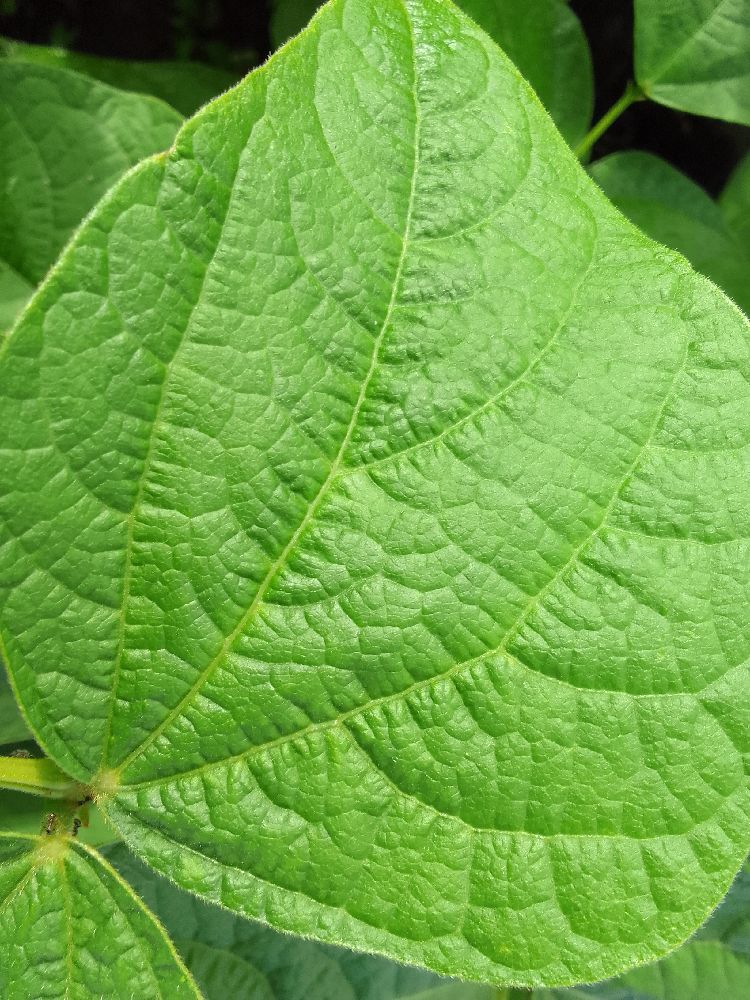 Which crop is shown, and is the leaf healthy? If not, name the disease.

common bean, healthy
